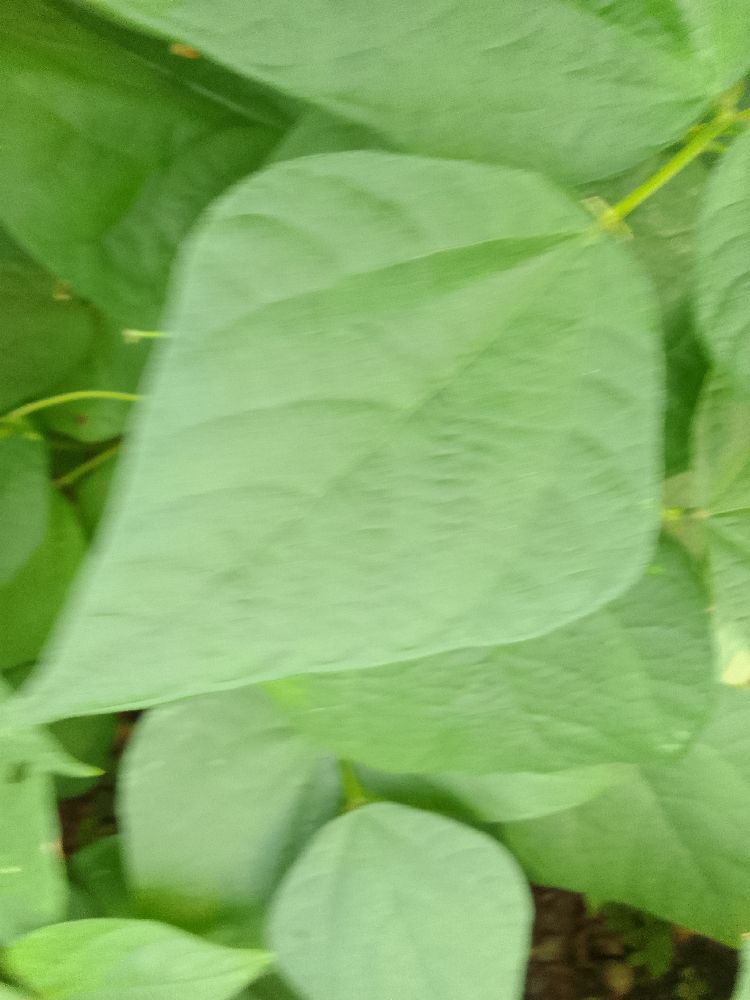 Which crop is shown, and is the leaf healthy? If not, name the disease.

common bean, healthy
